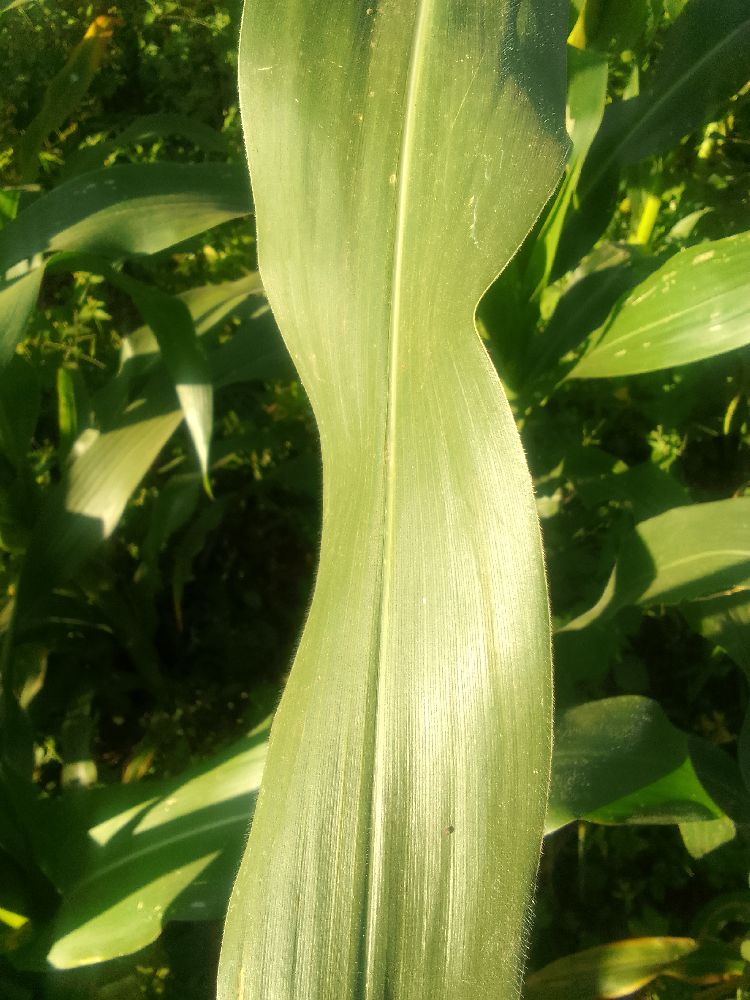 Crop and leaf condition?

maize, healthy
